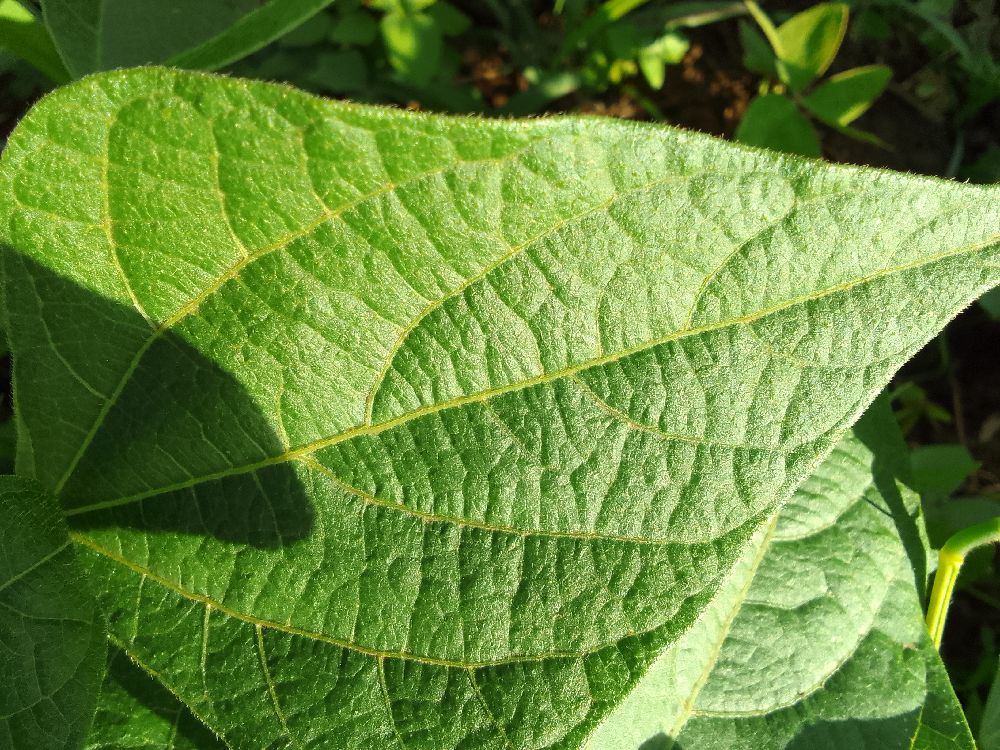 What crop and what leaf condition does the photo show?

common bean, healthy
